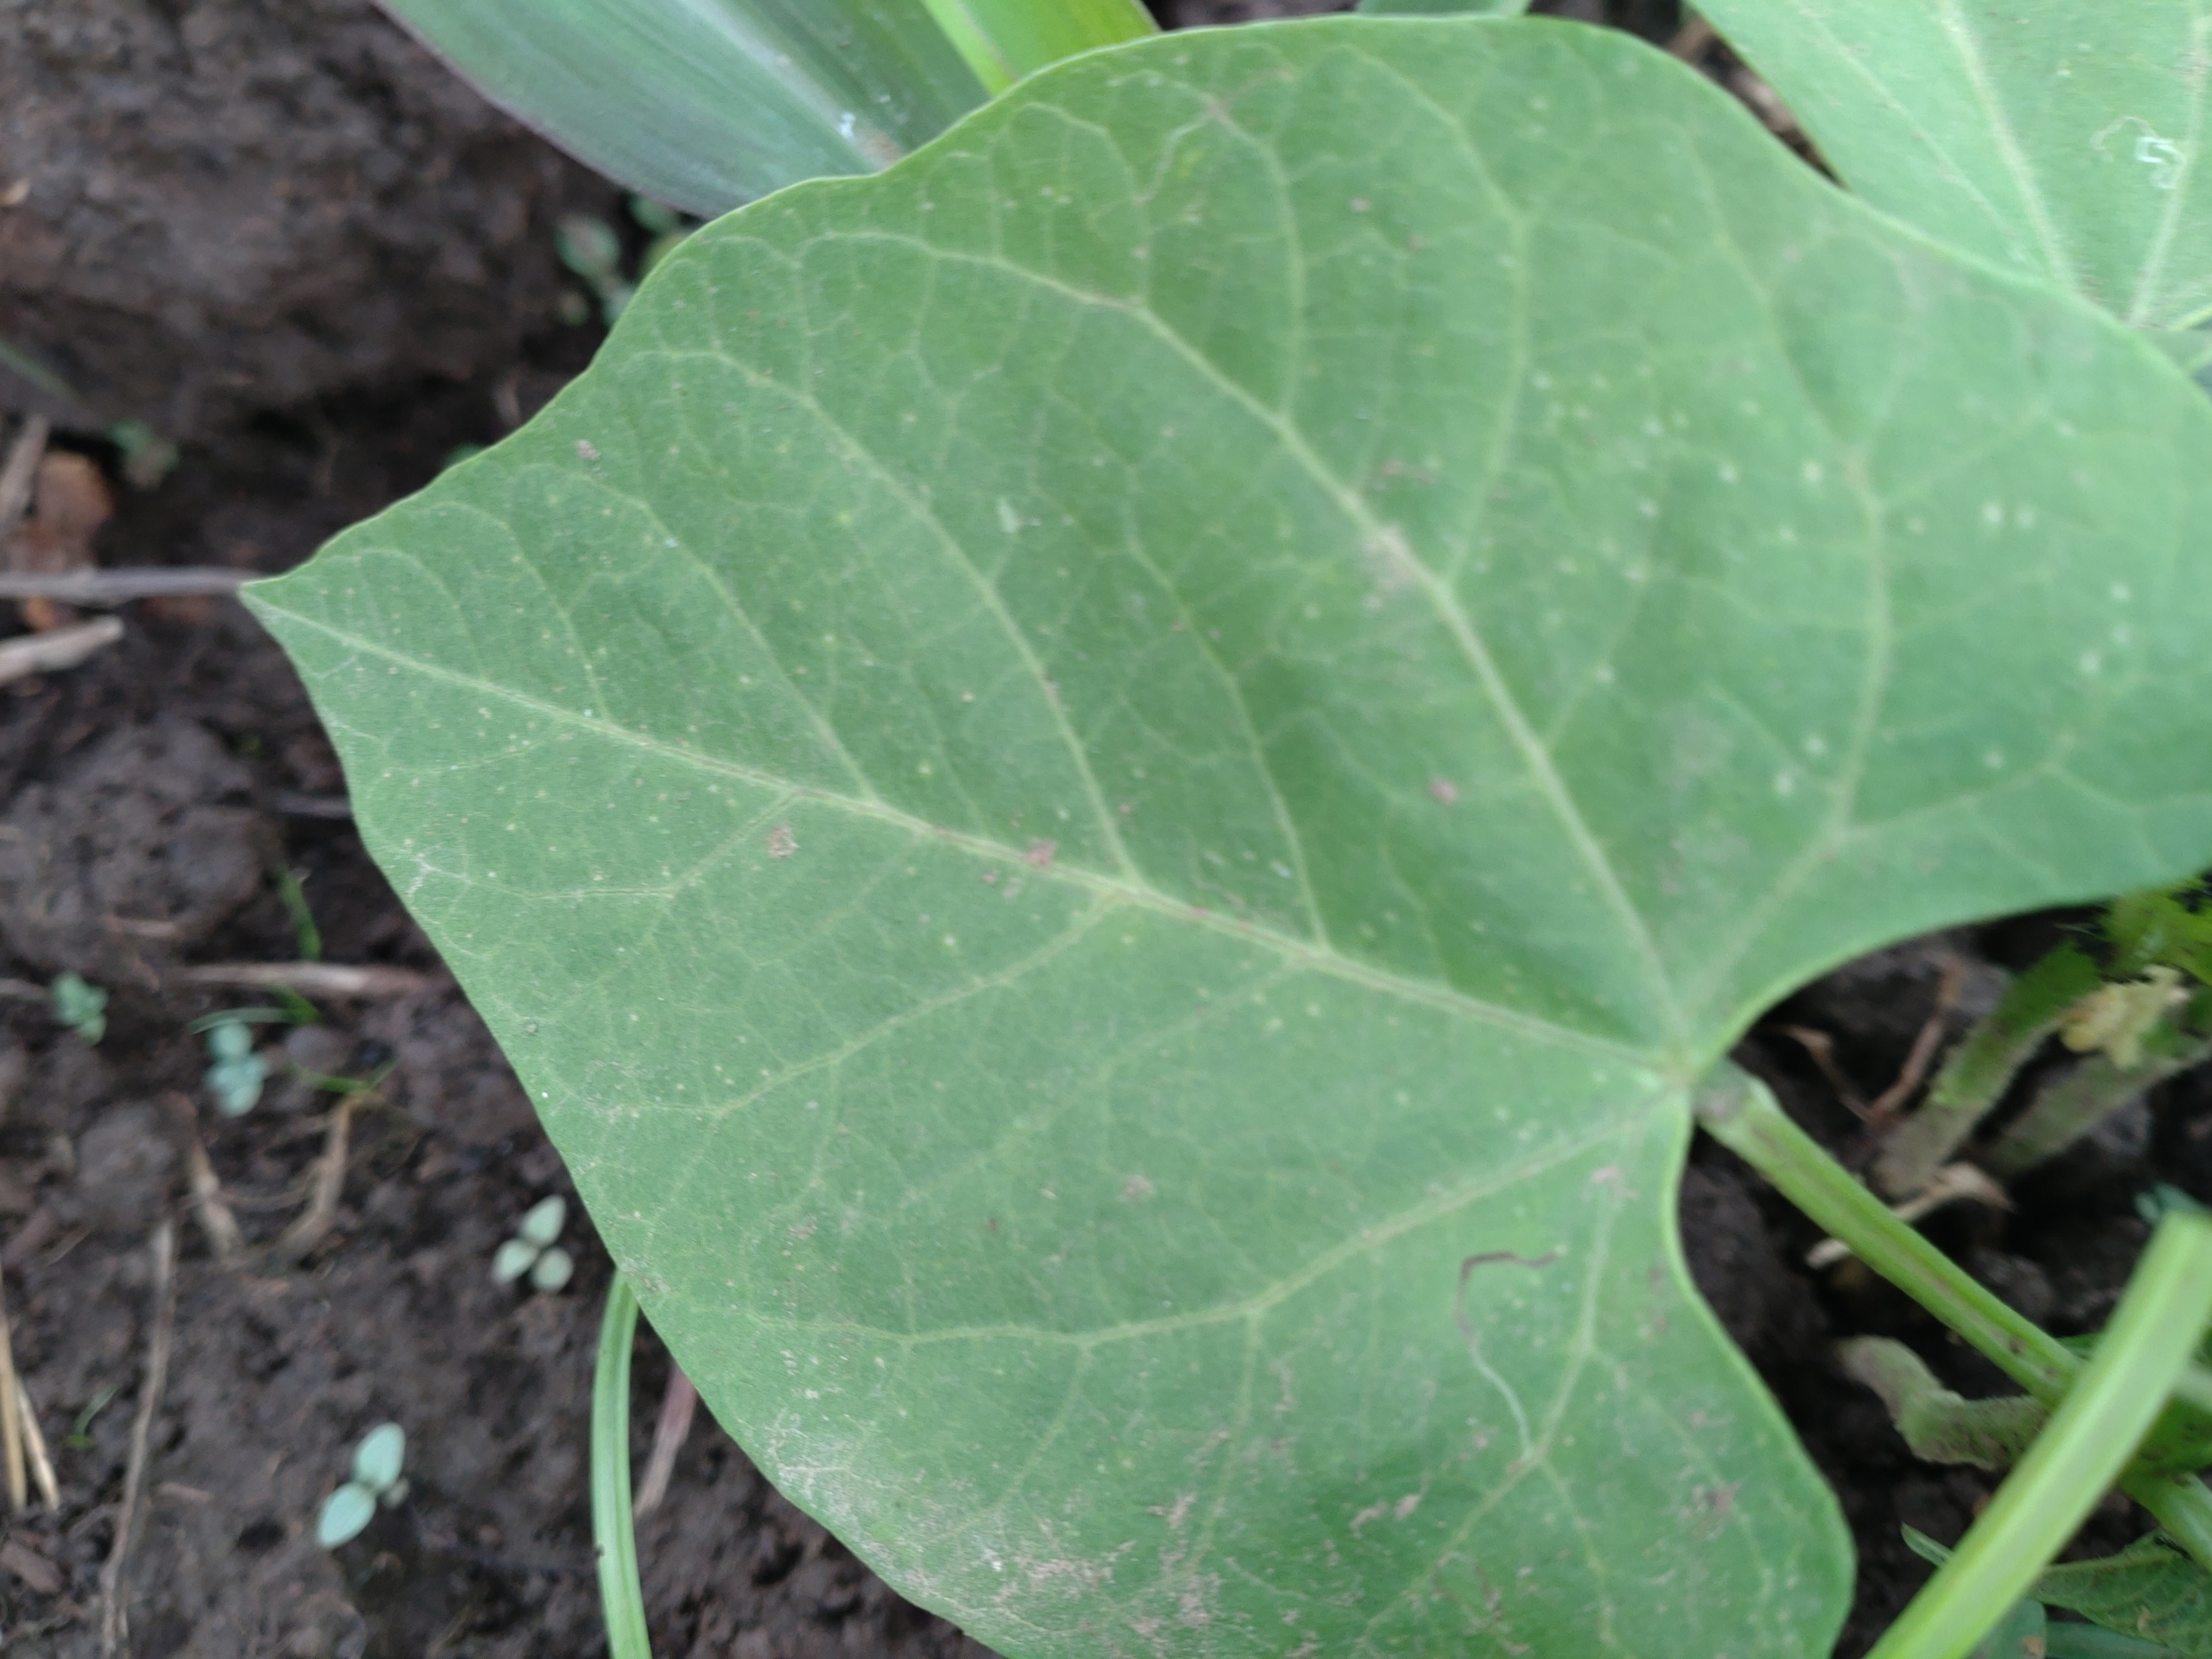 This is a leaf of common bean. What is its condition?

healthy
